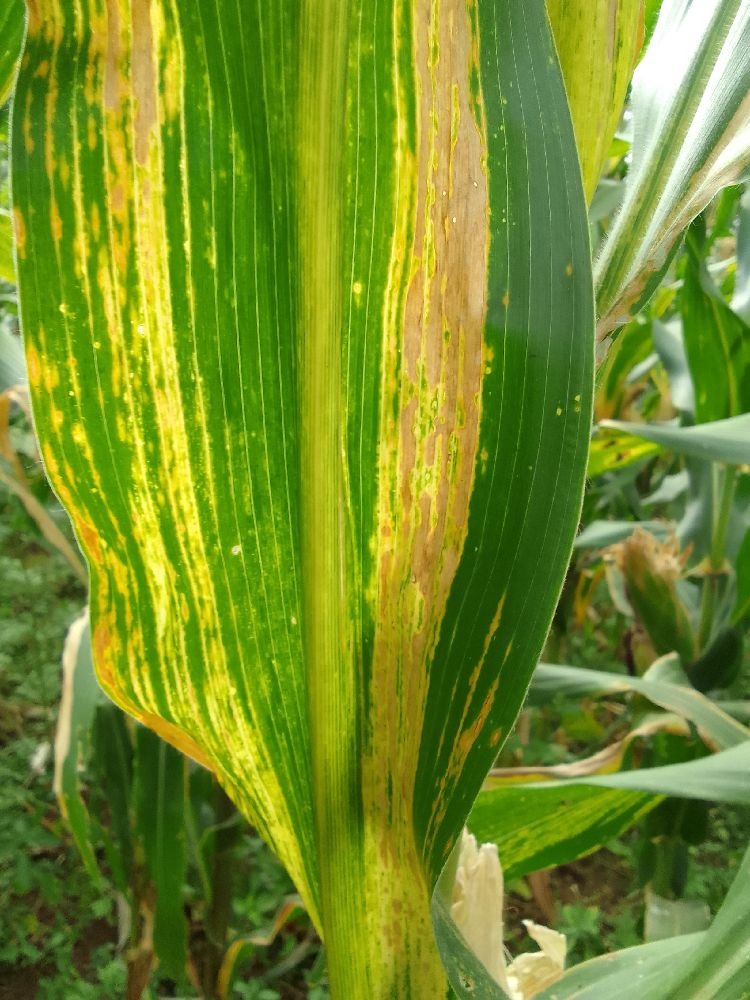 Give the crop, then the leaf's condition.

maize, maize lethal necrosis
